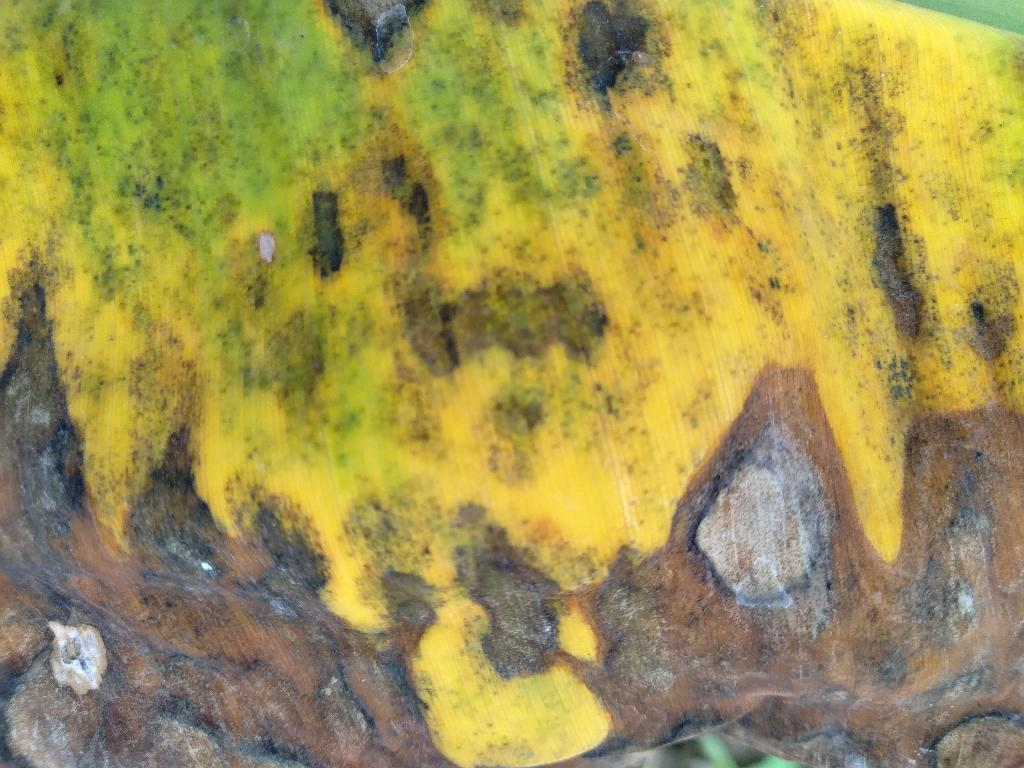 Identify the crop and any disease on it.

banana, black sigatoka
